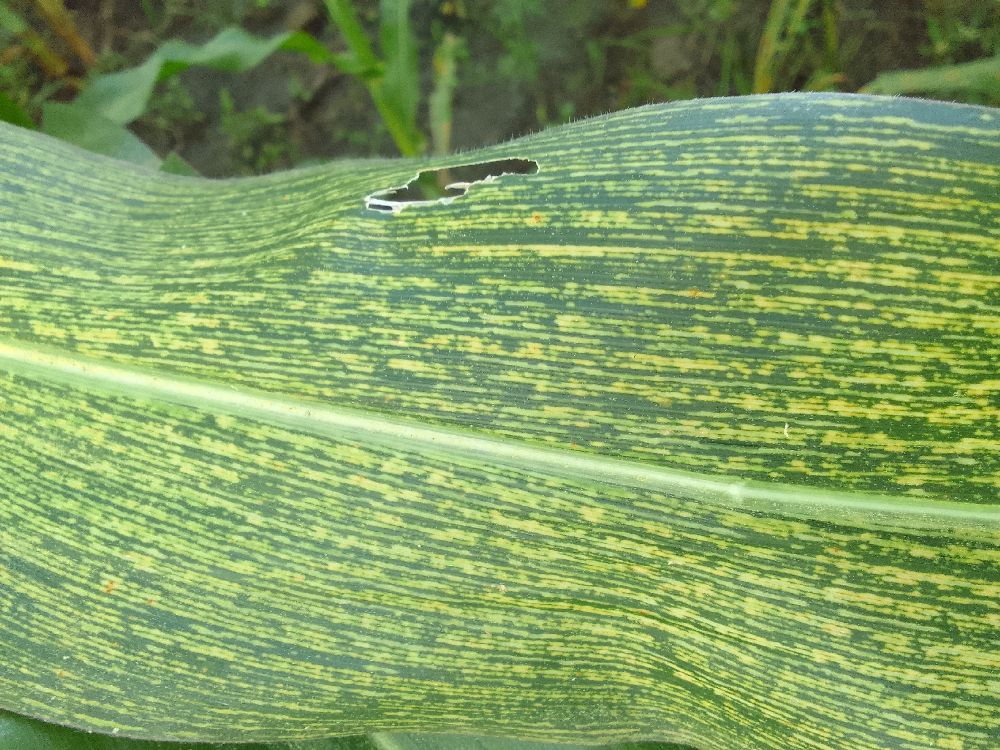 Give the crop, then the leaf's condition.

maize, maize streak virus
